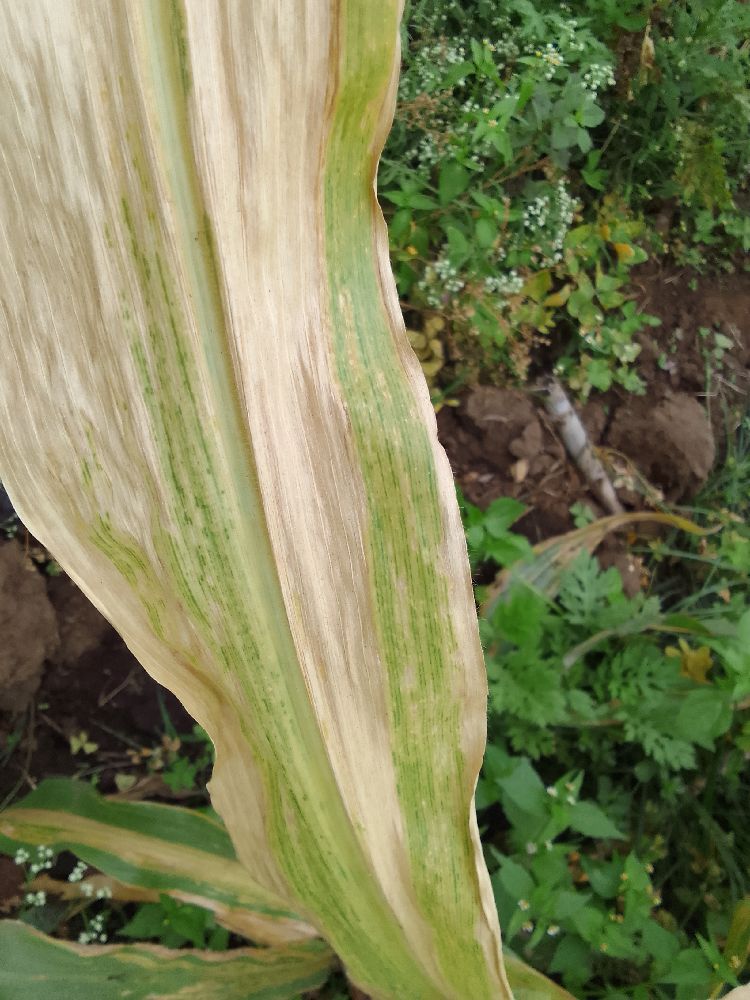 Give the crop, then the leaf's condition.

maize, maize lethal necrosis
